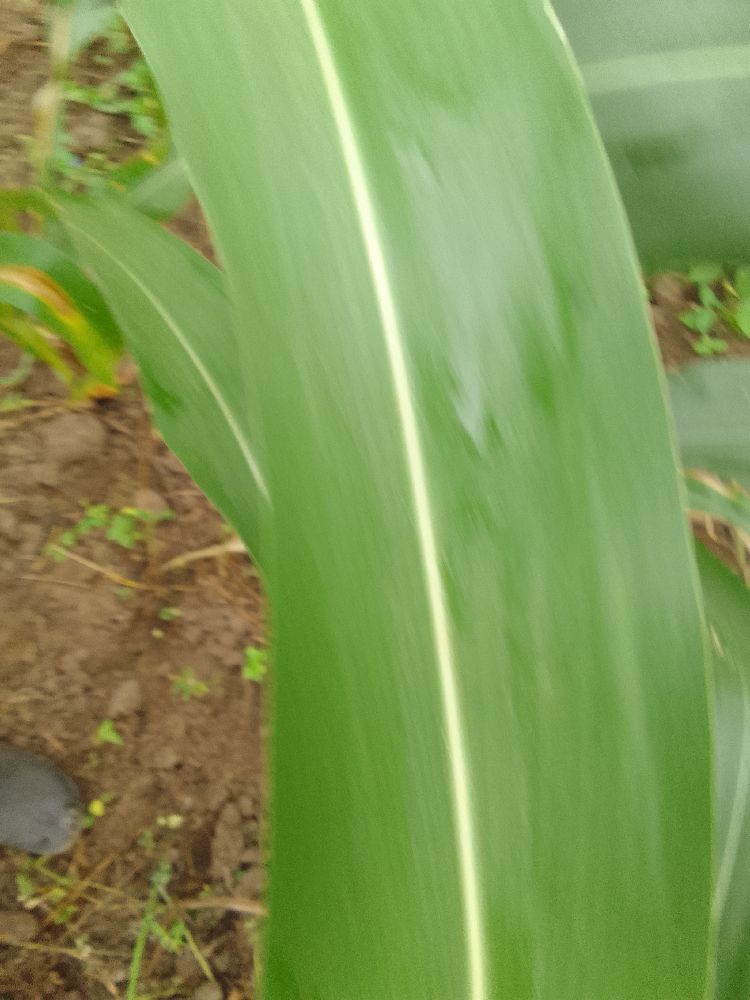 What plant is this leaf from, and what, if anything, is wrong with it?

maize, healthy
